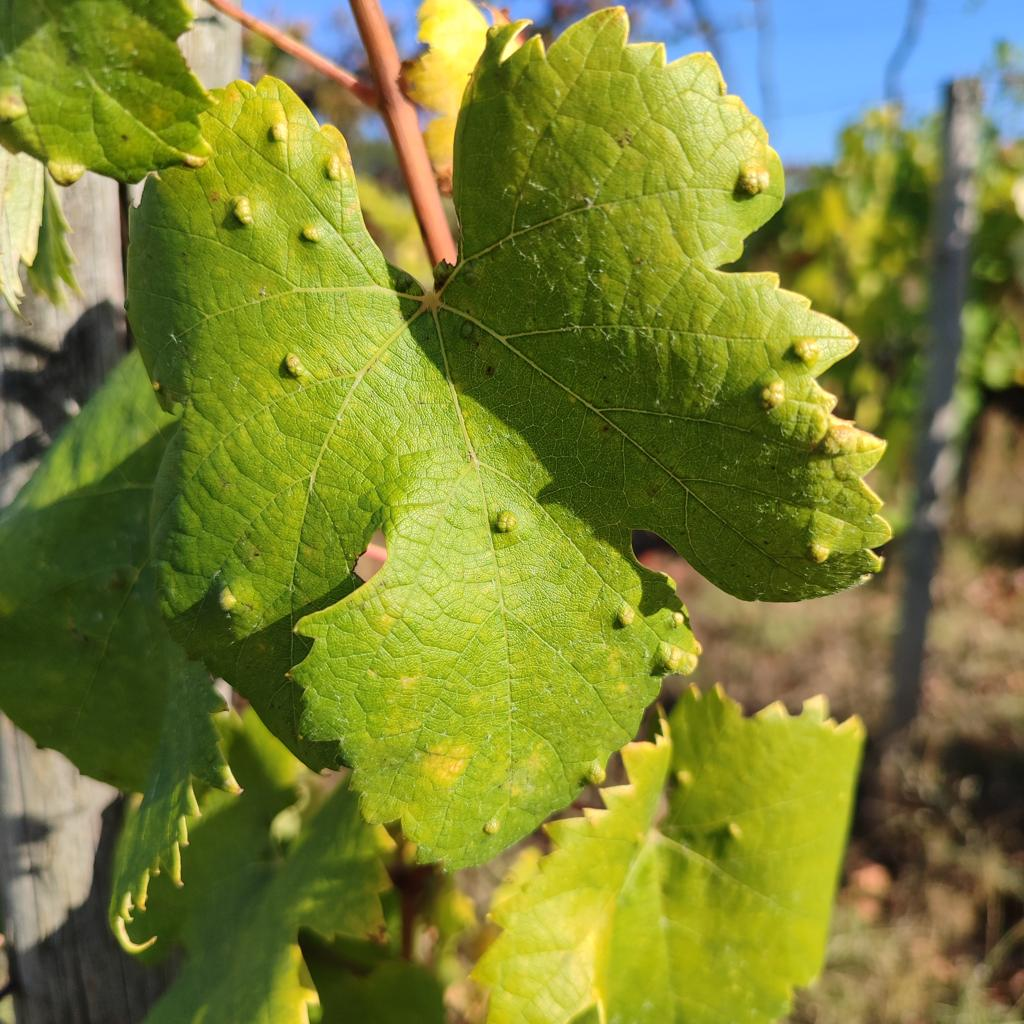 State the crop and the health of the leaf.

grapevine, erineum mite
